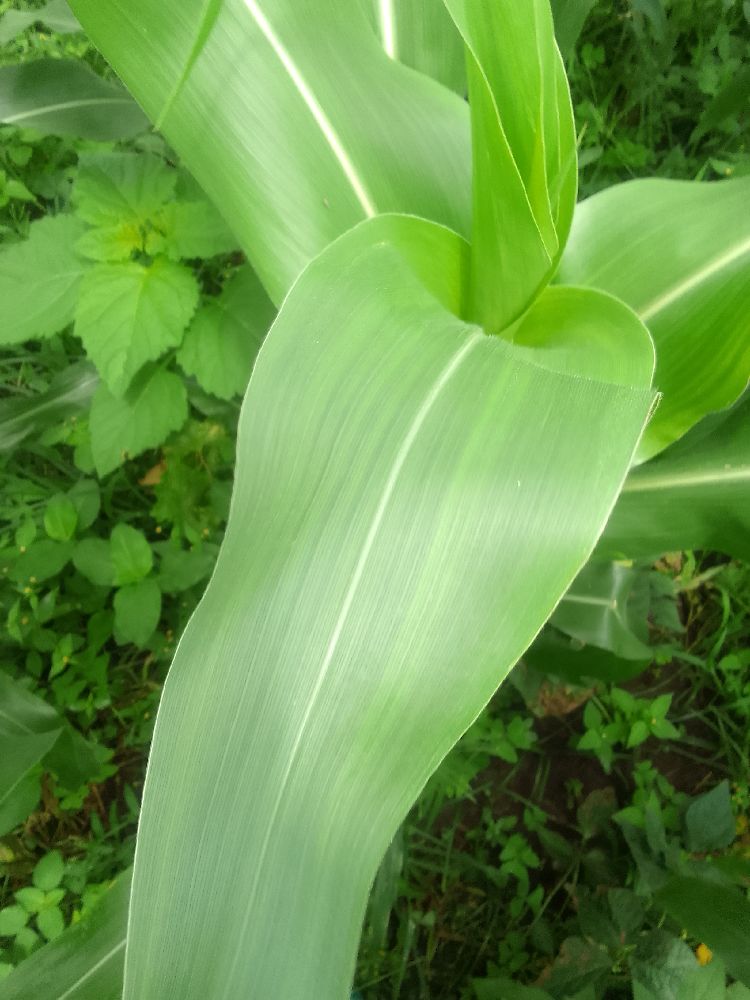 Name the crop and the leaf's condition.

maize, healthy
